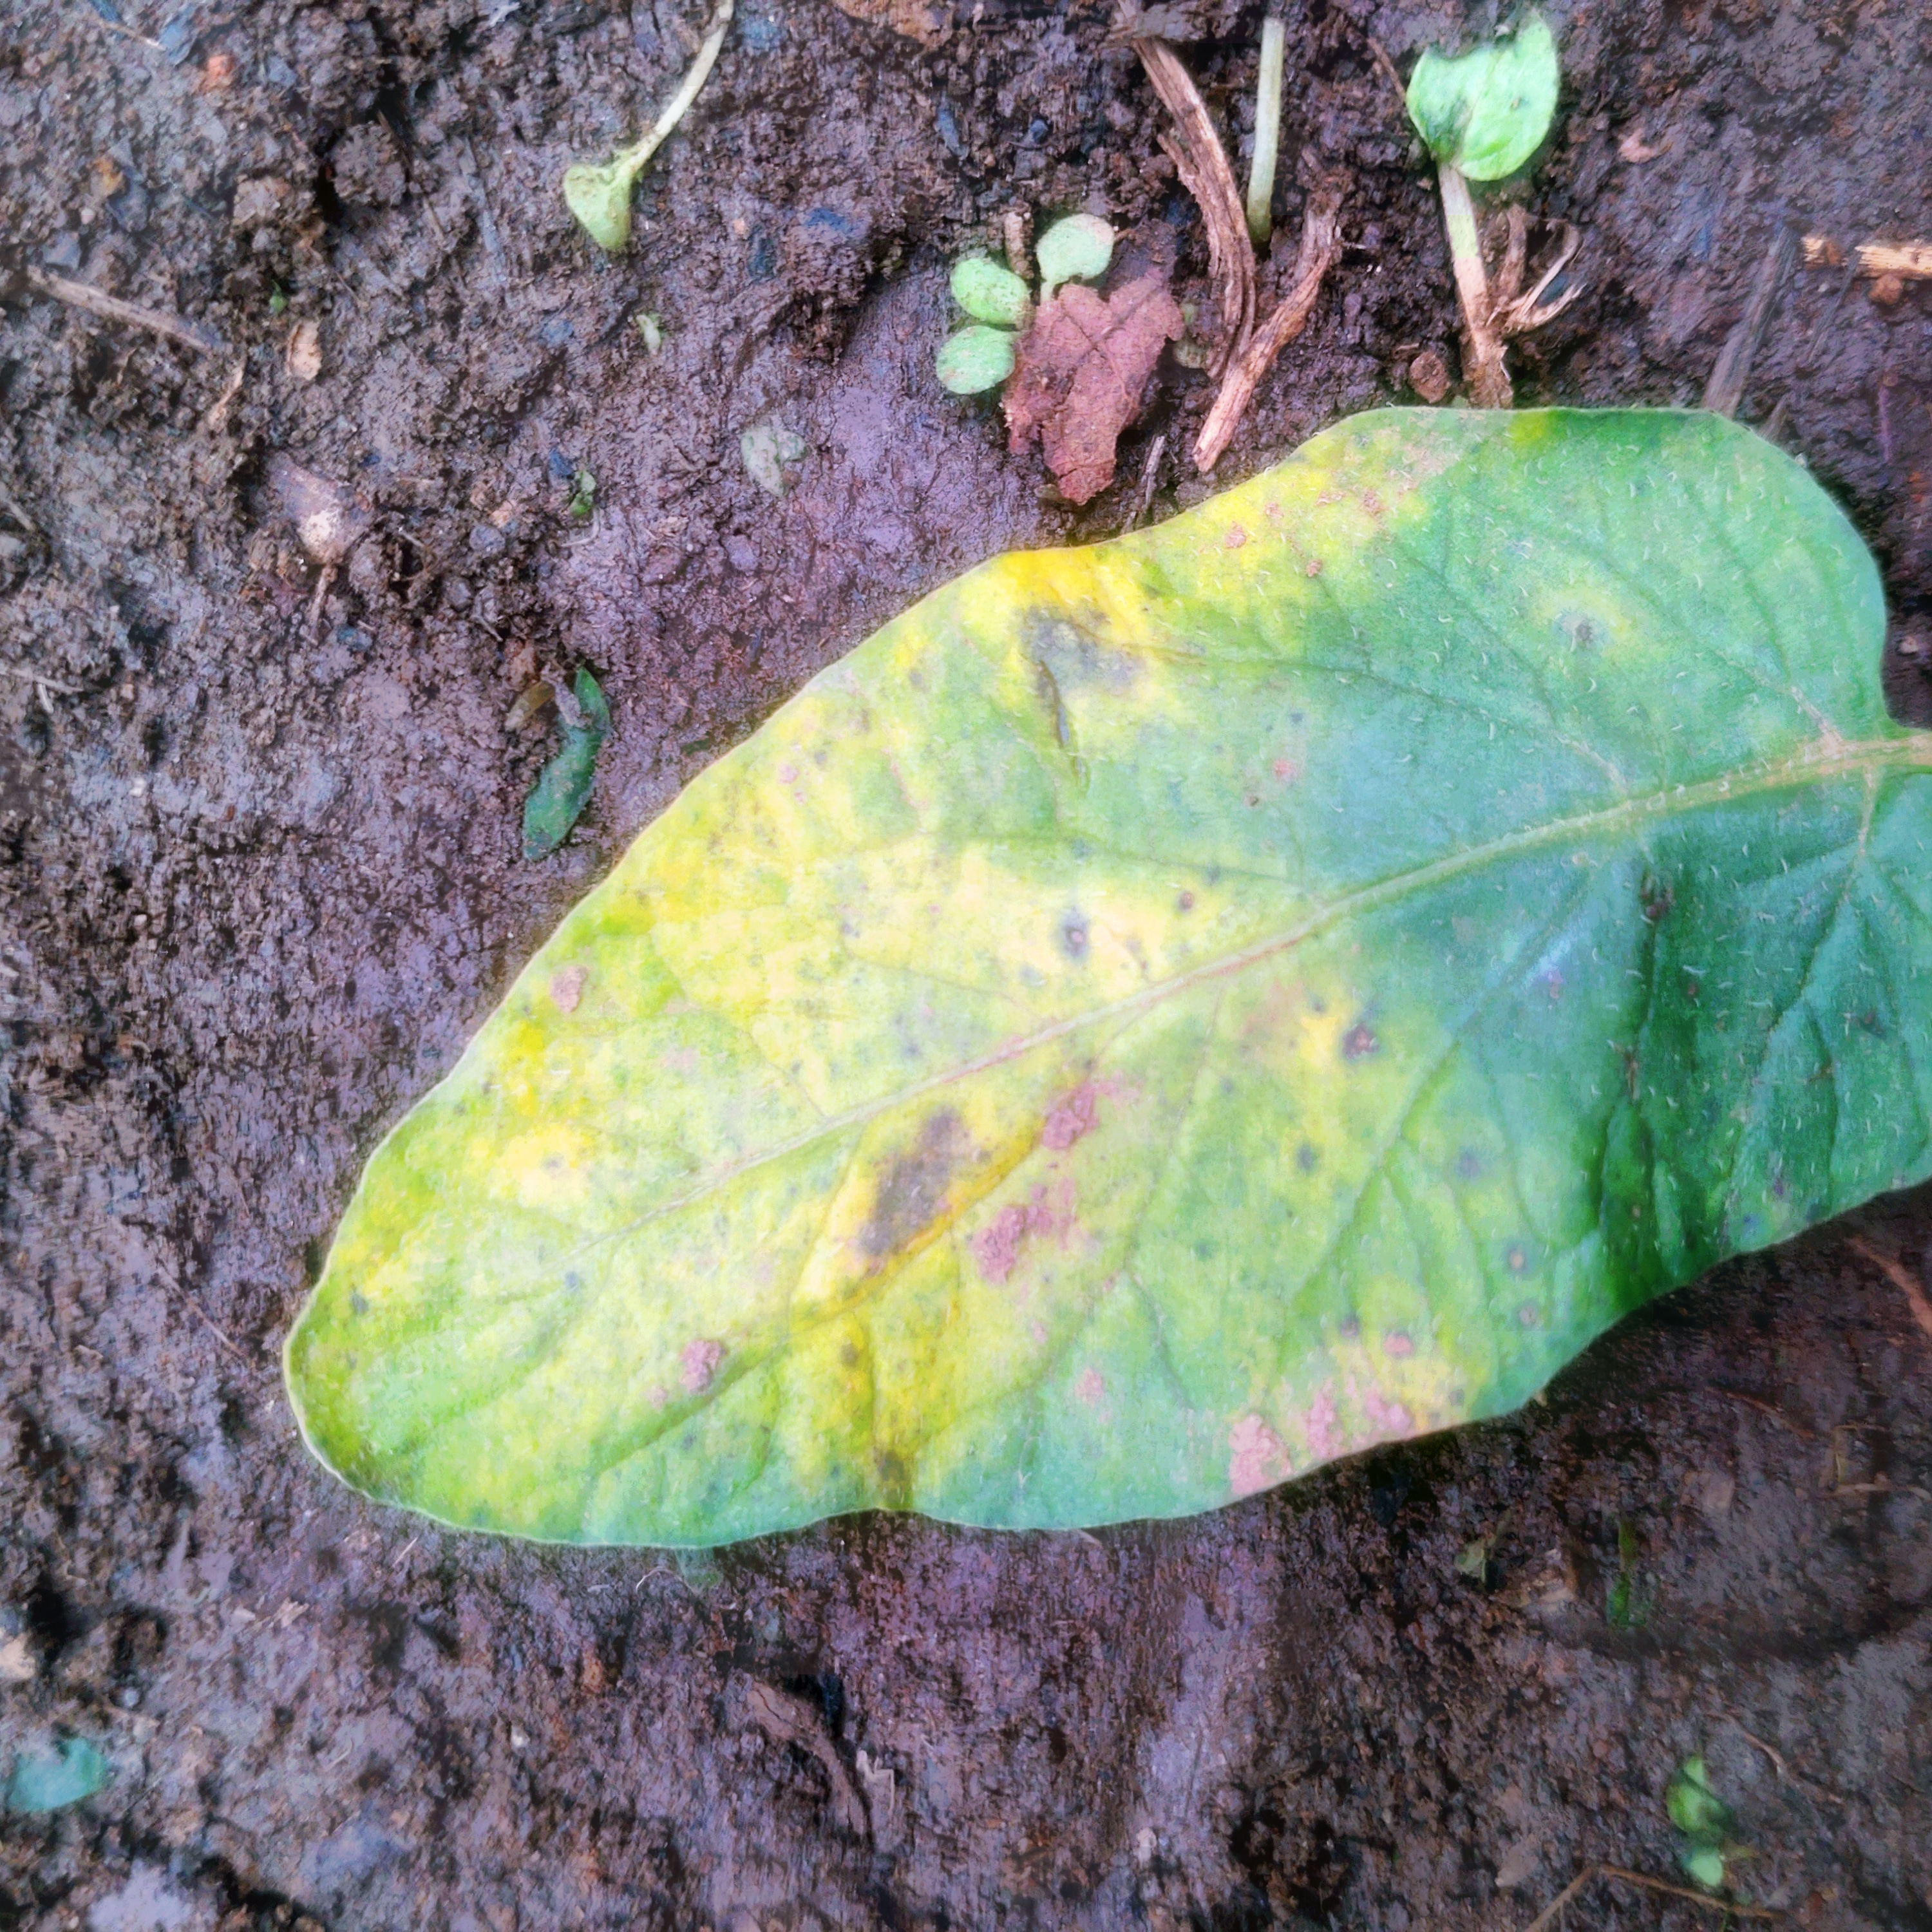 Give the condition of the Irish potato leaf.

late blight
